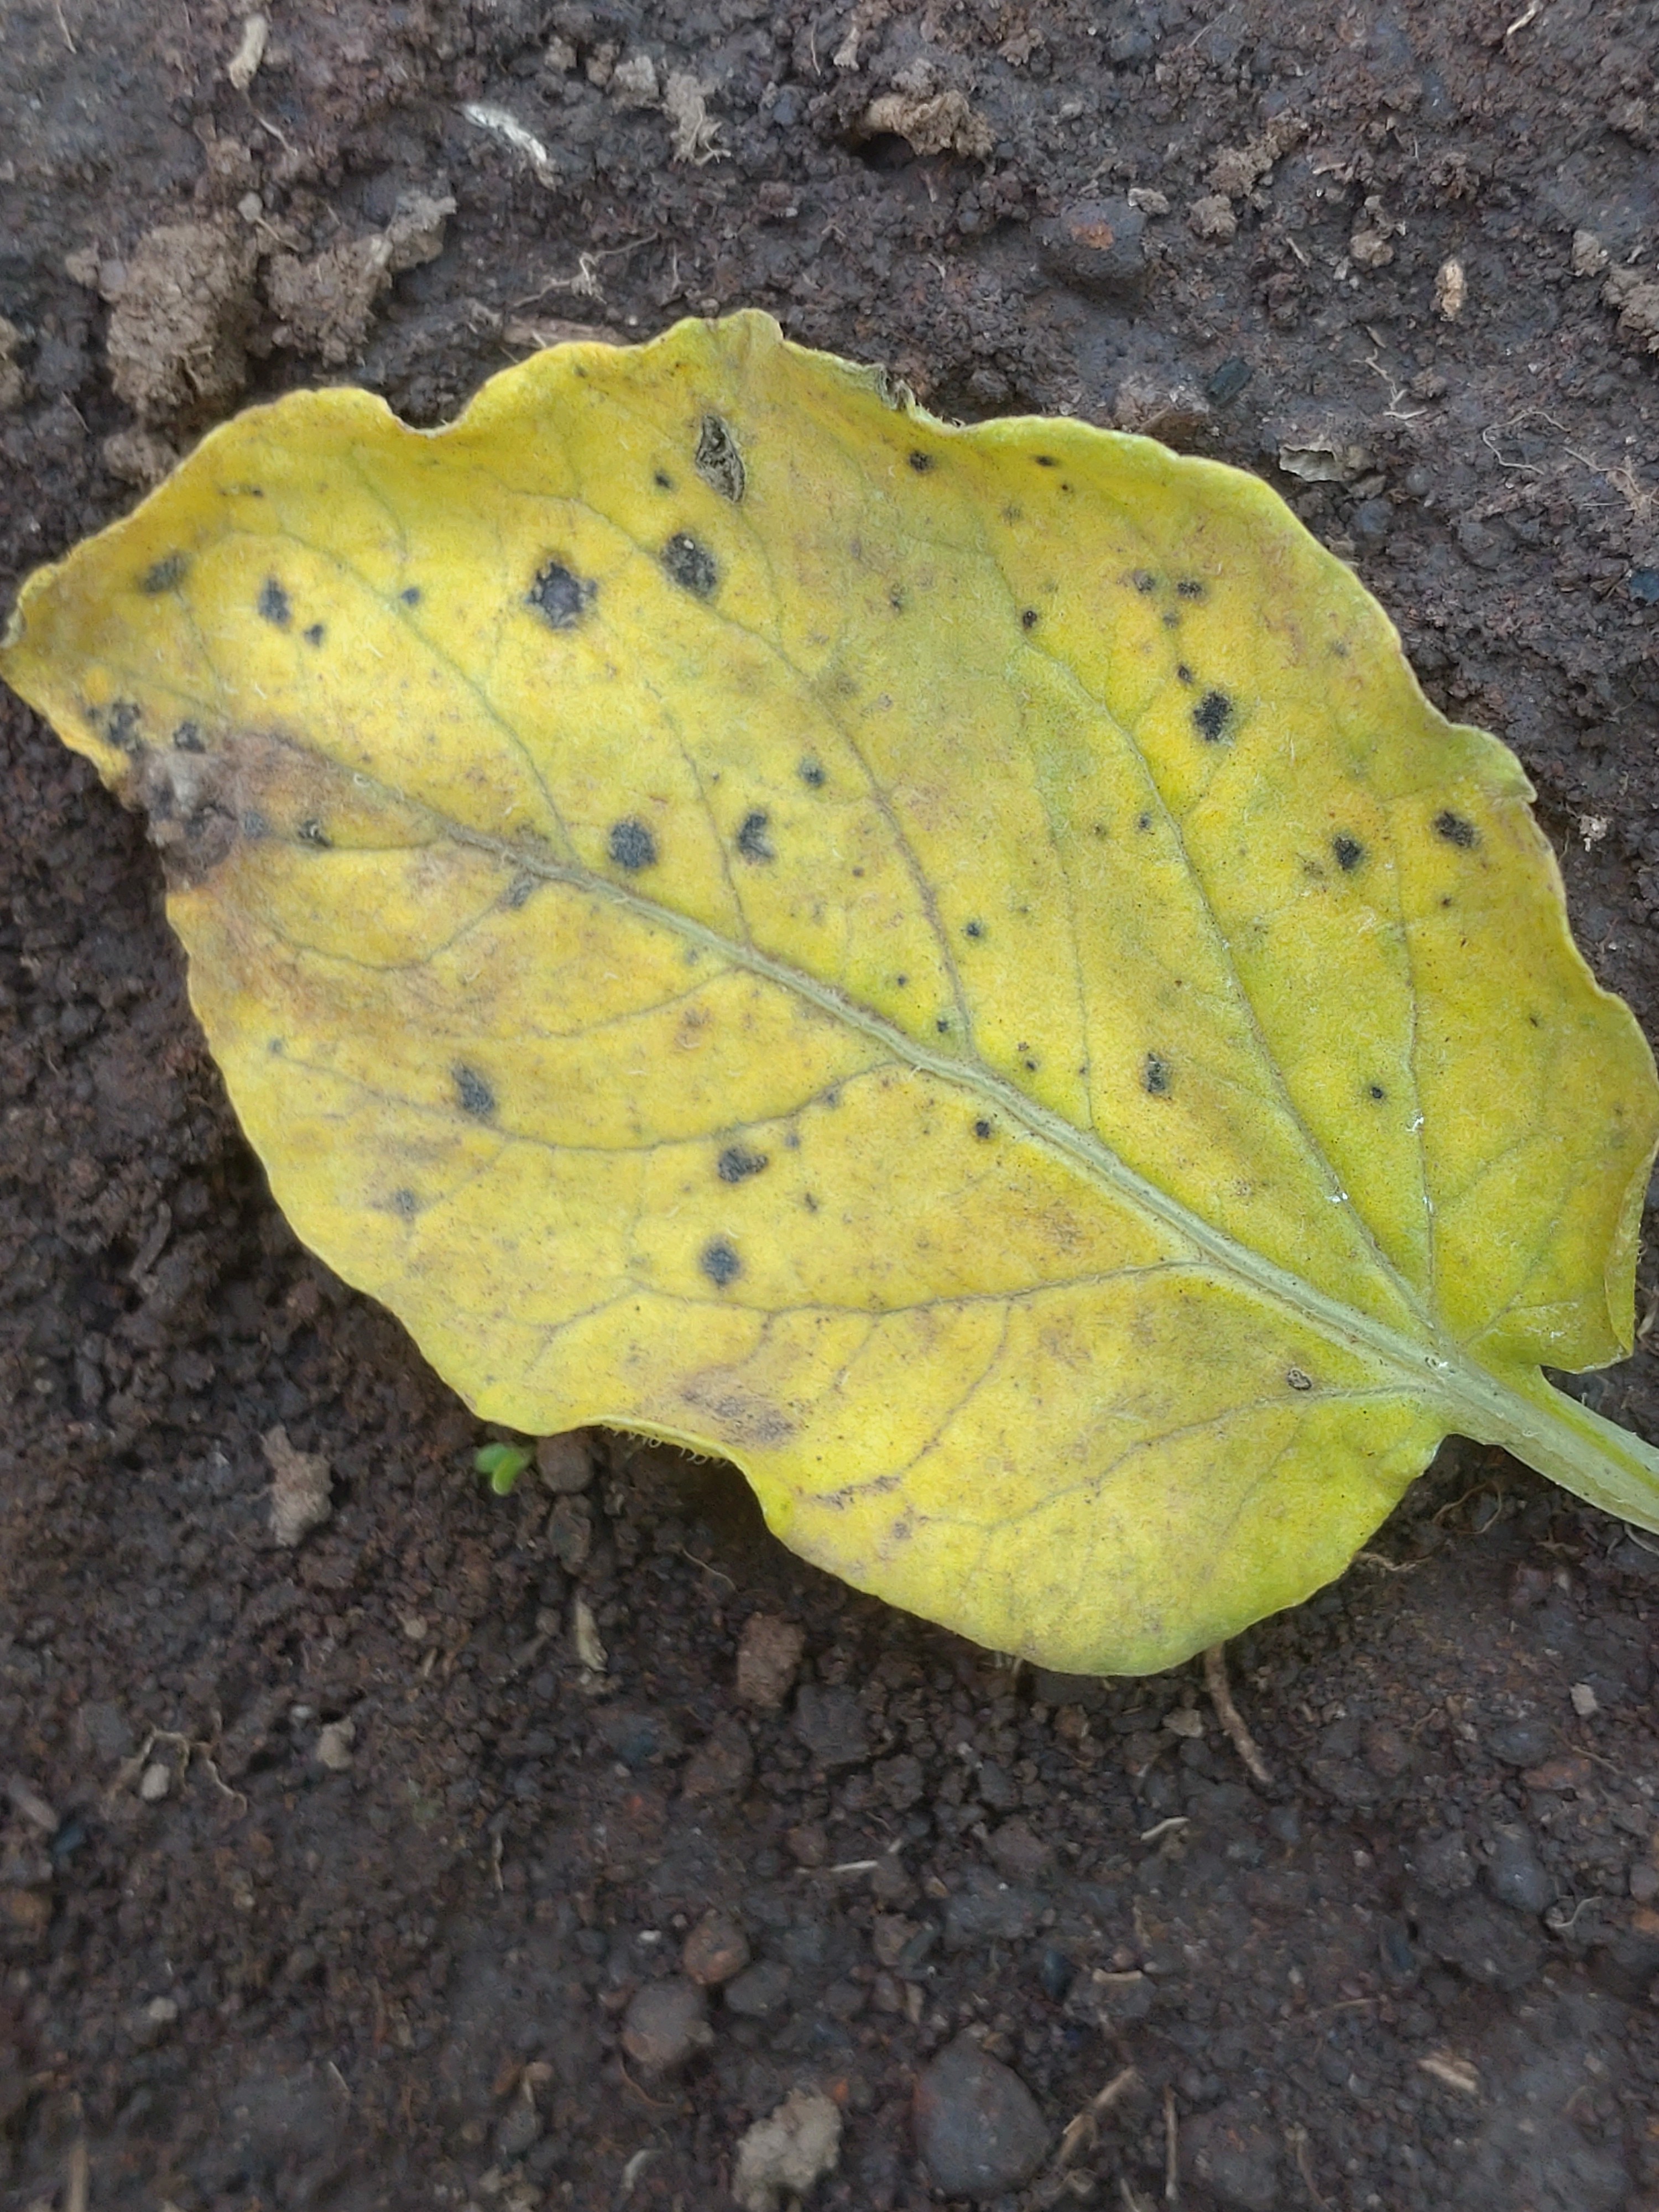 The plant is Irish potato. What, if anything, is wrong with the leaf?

late blight
